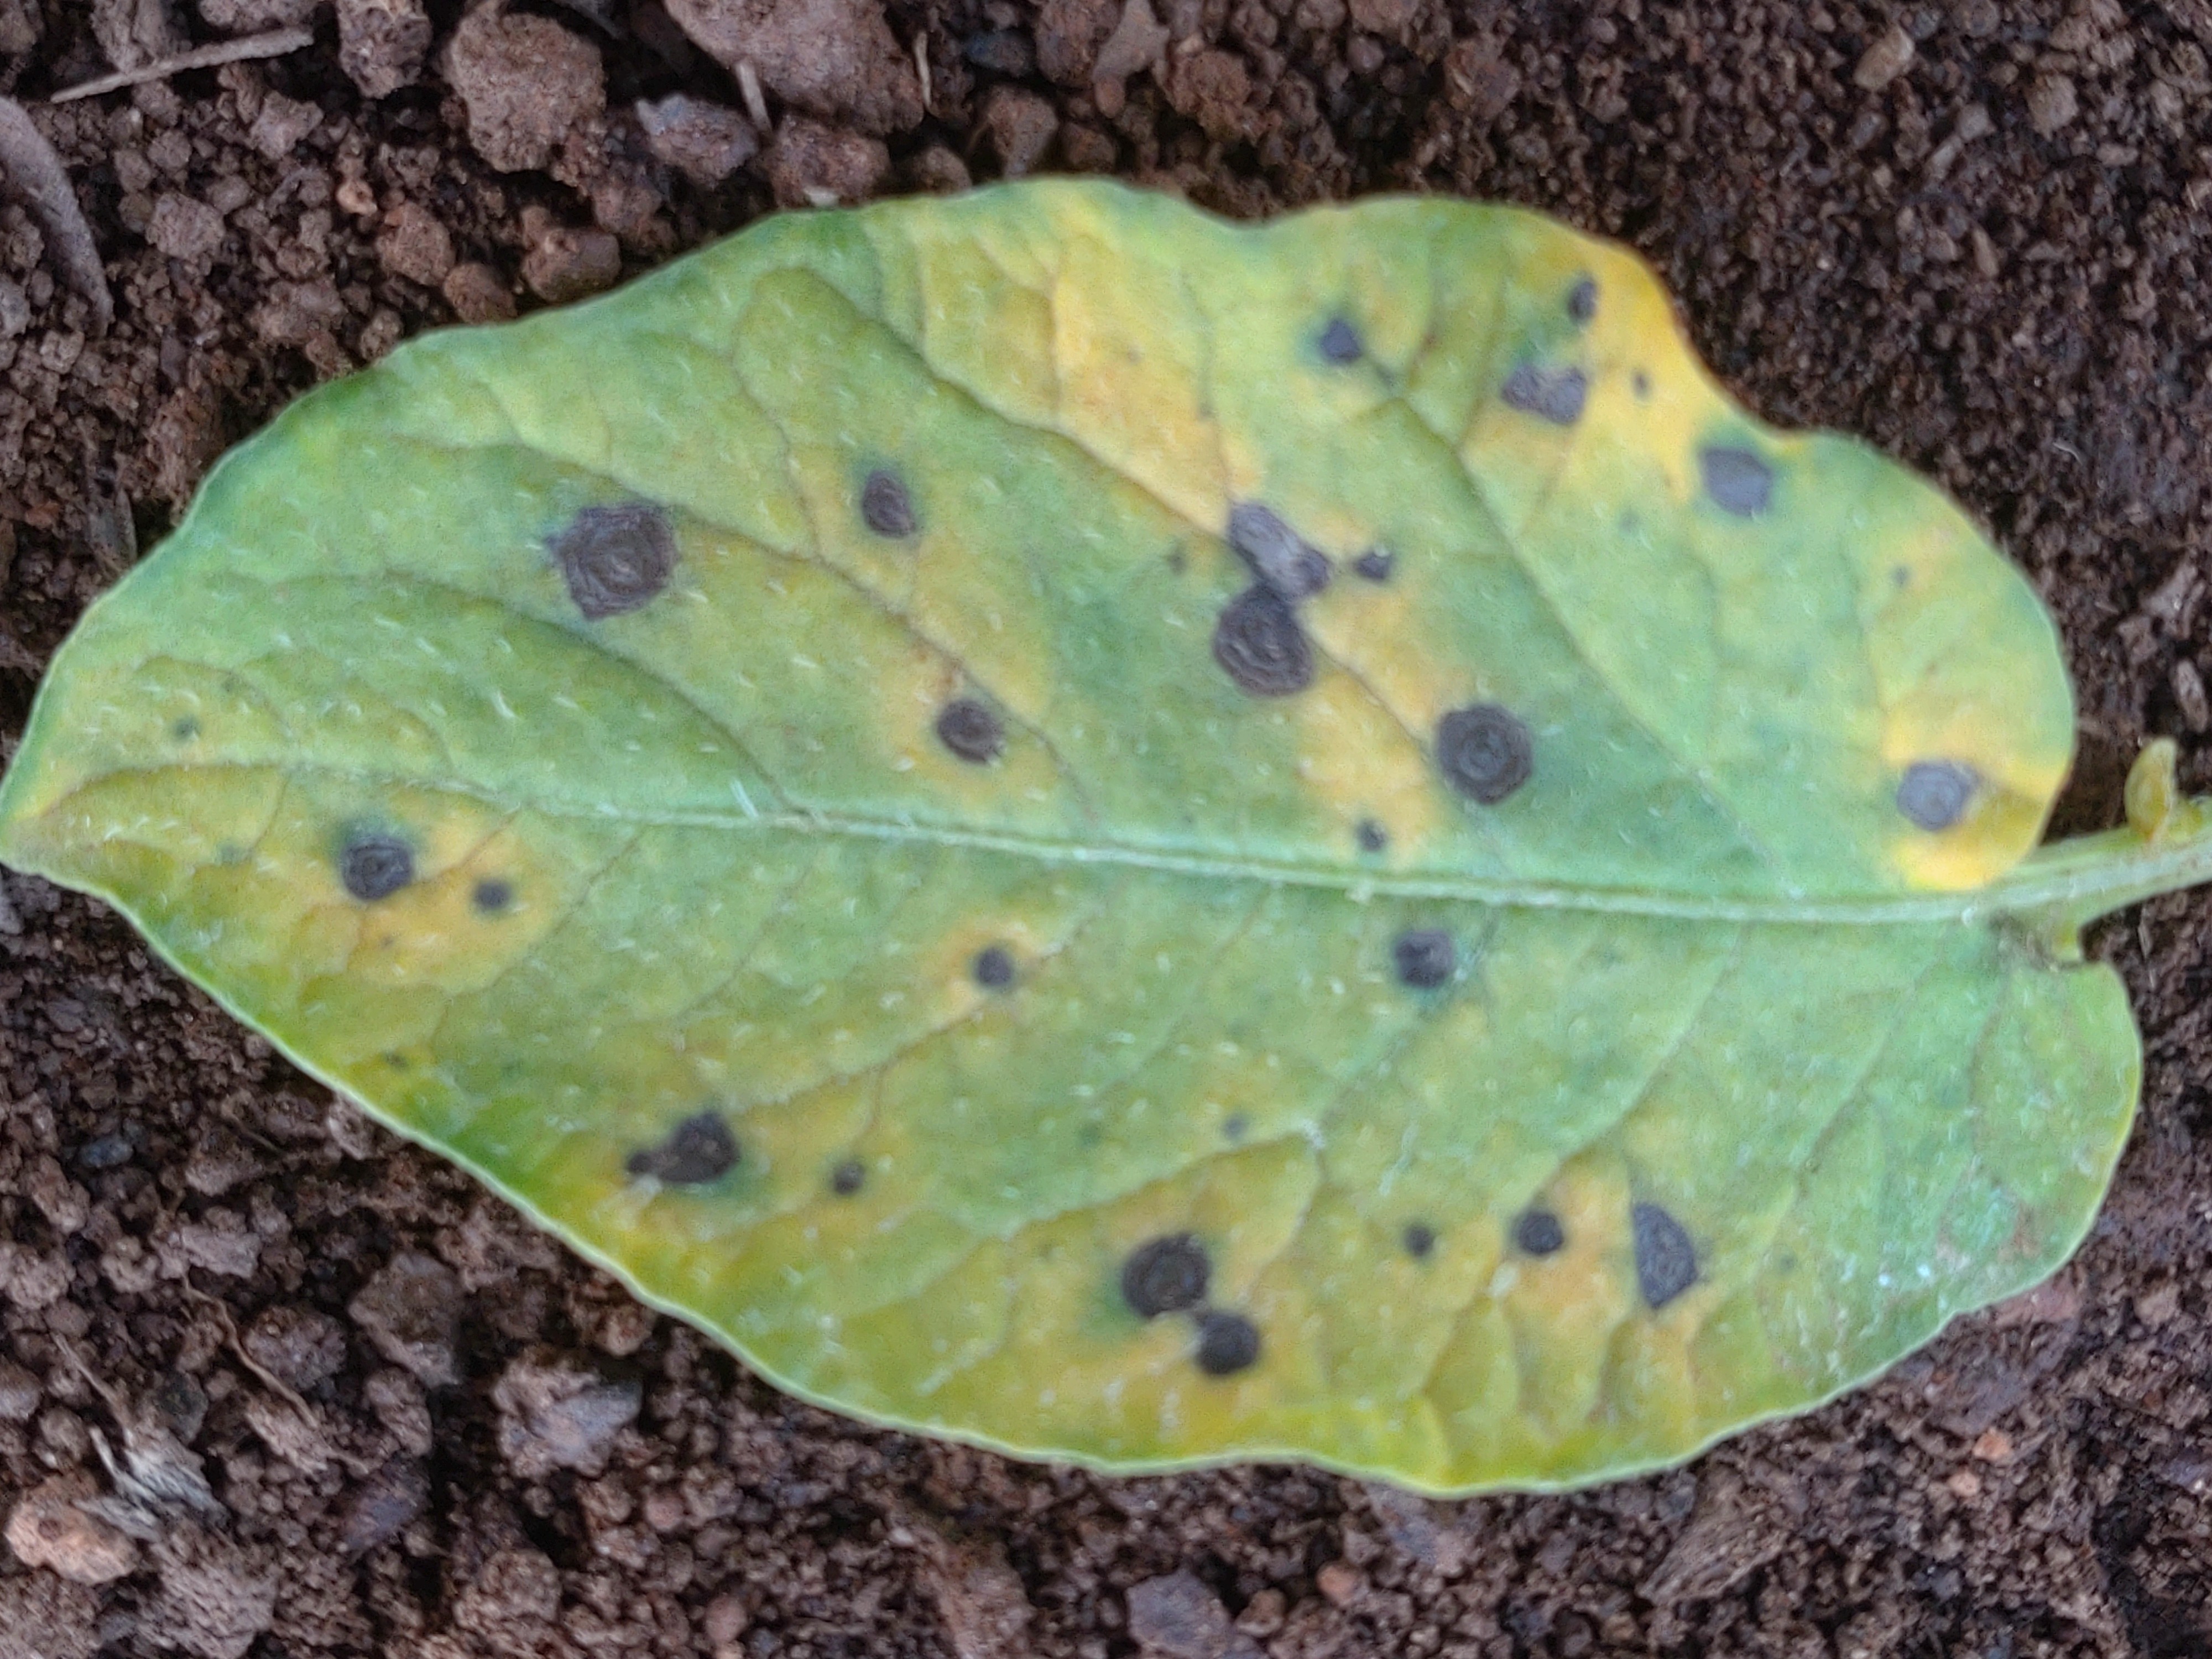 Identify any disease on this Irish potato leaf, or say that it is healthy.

late blight
